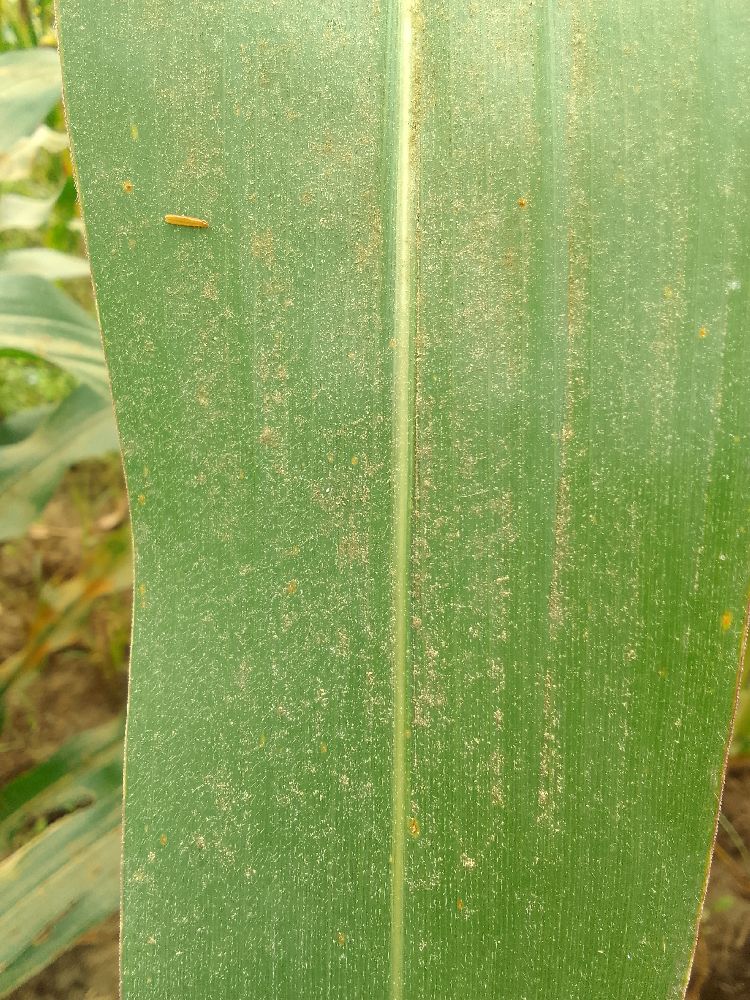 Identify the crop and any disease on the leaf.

maize, healthy
